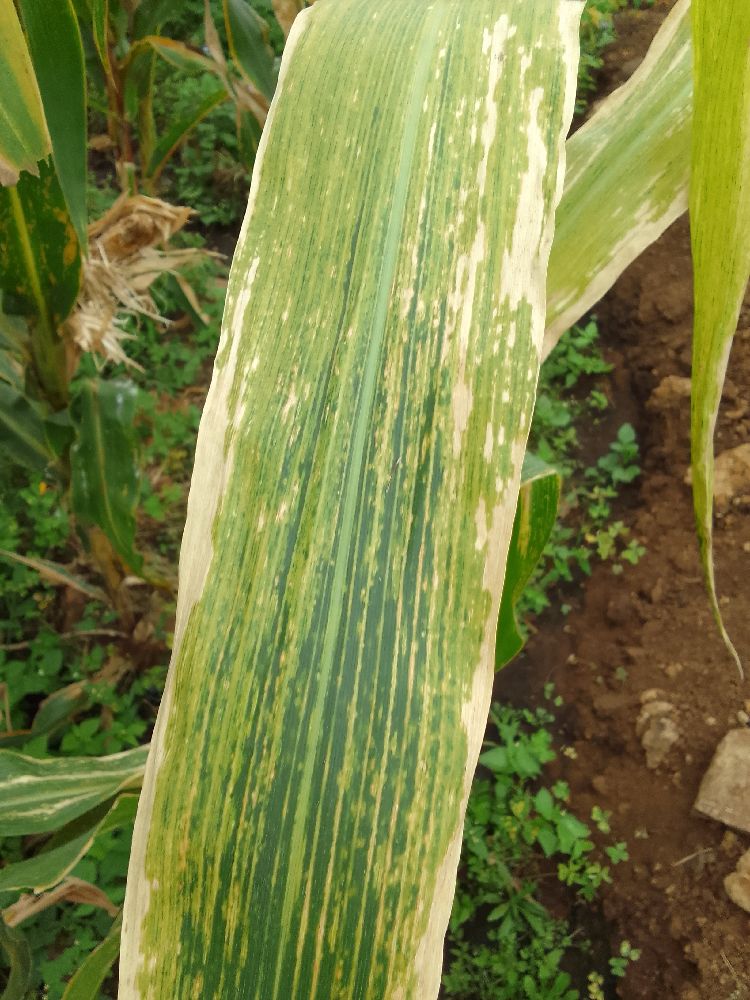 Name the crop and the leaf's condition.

maize, maize lethal necrosis
